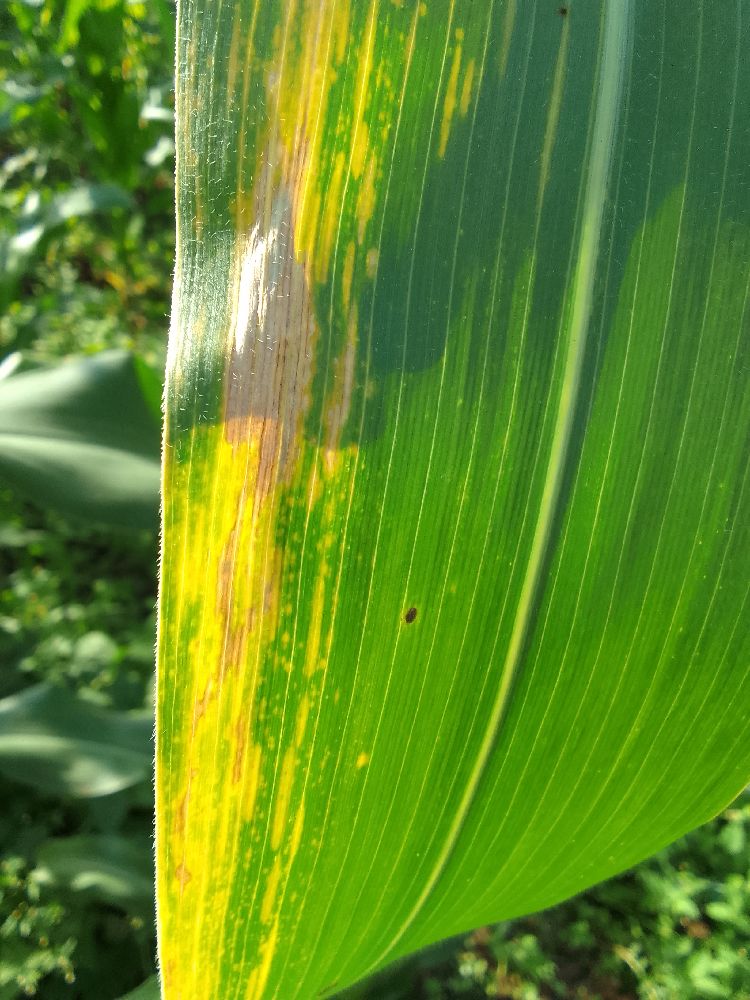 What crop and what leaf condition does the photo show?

maize, maize lethal necrosis
